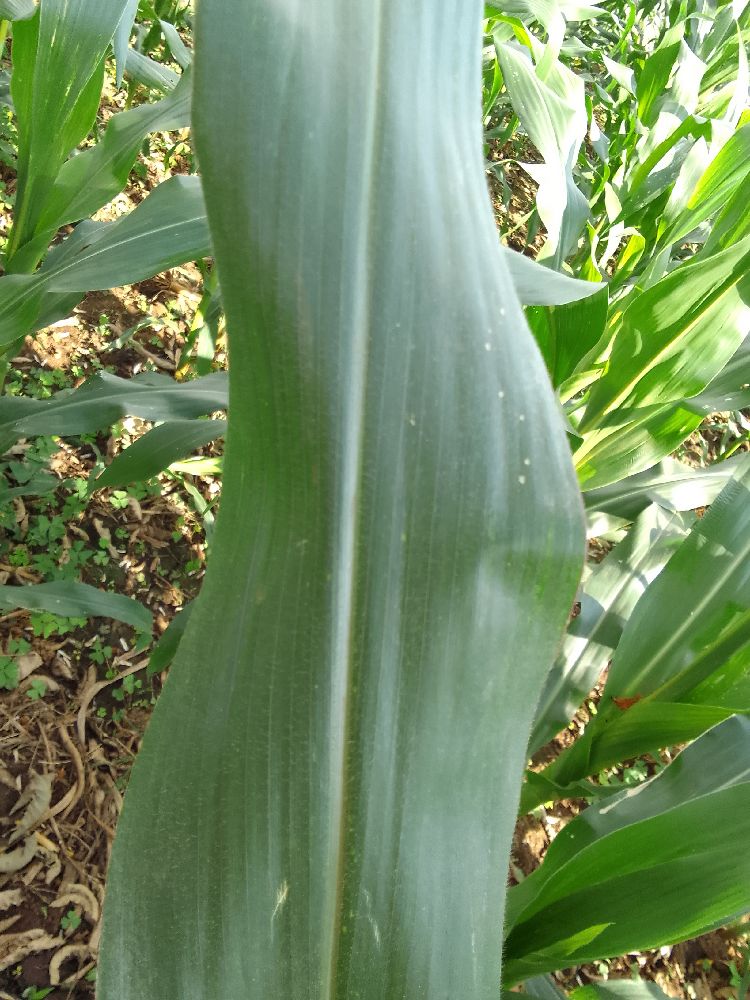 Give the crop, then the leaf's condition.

maize, healthy
